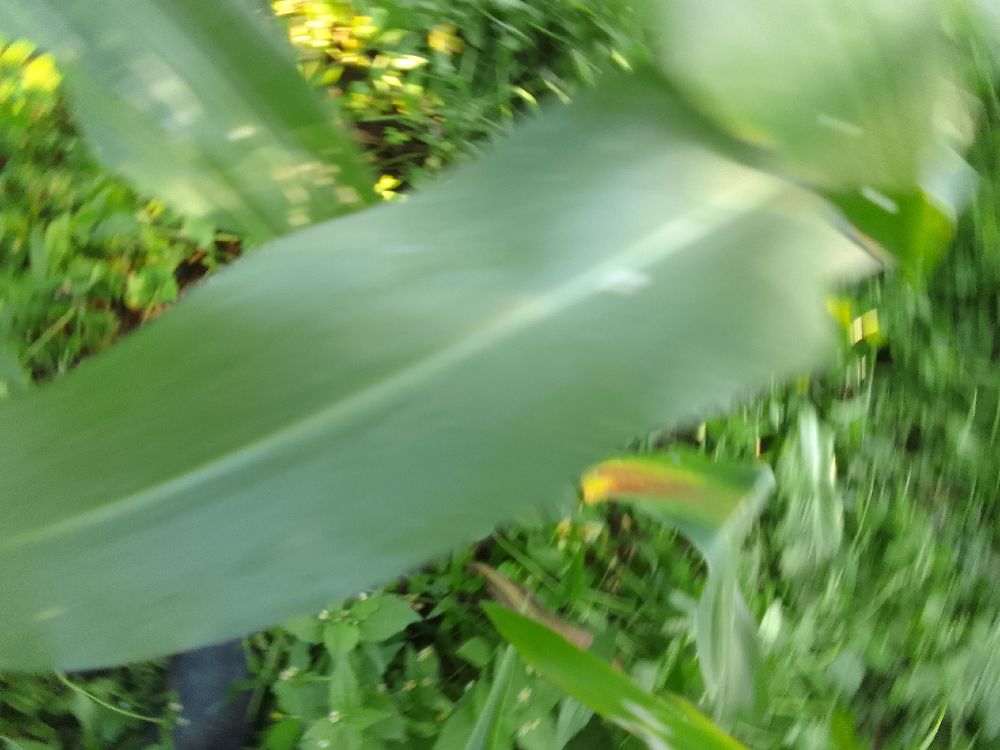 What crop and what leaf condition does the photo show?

maize, healthy
